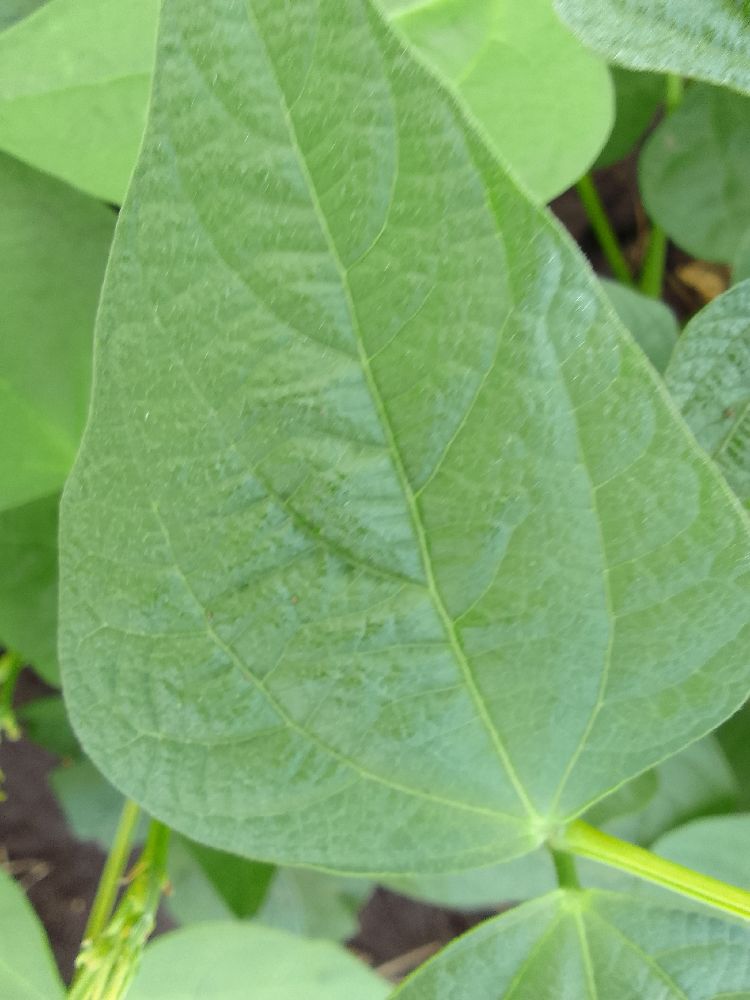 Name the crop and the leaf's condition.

common bean, healthy
